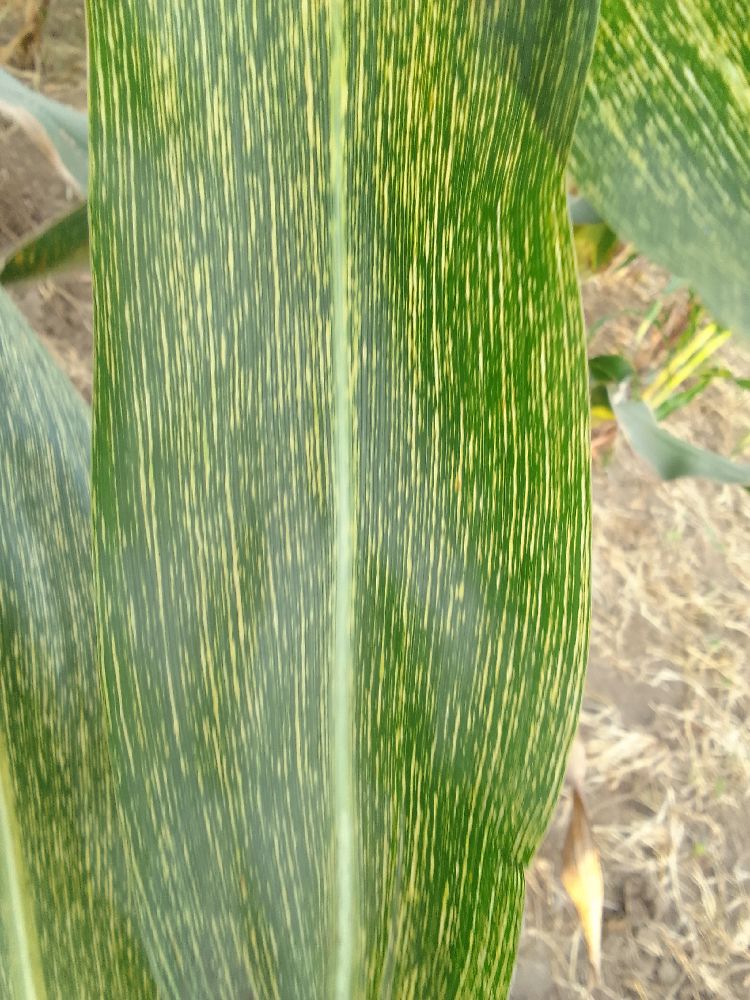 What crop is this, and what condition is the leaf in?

maize, maize streak virus
